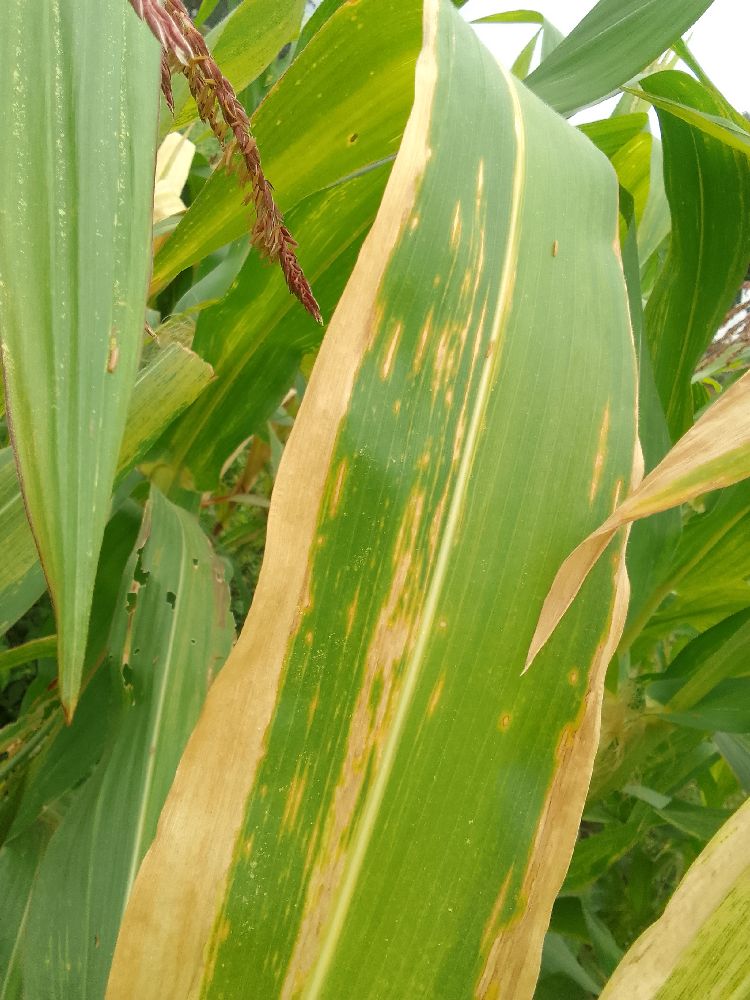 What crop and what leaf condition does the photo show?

maize, maize lethal necrosis
